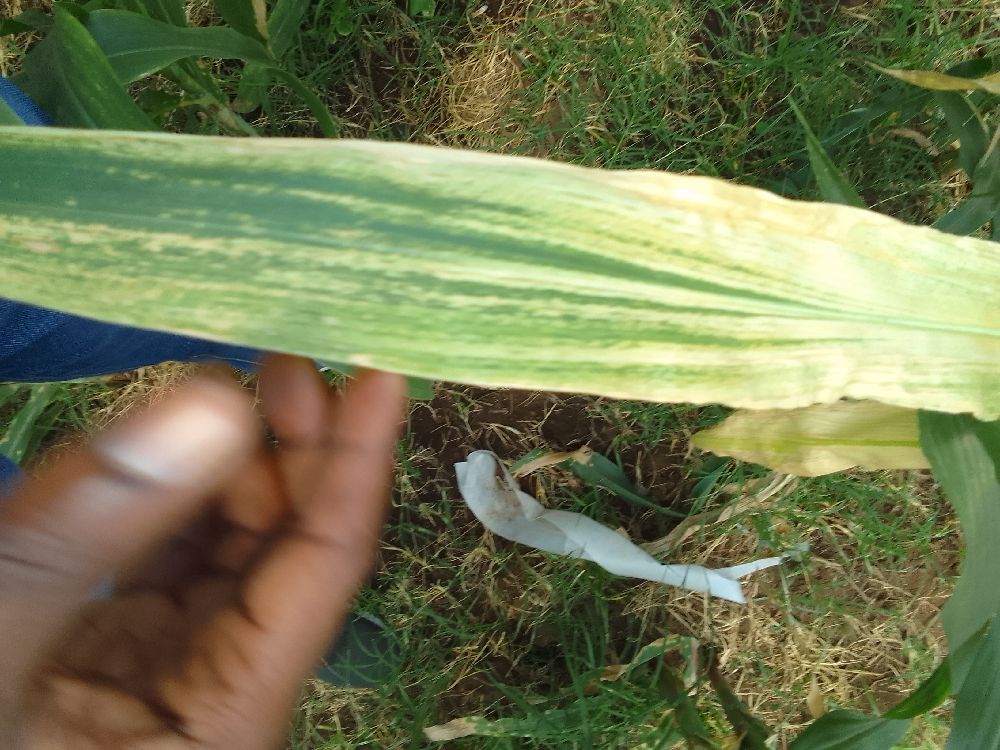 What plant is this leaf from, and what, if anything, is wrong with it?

maize, maize lethal necrosis
